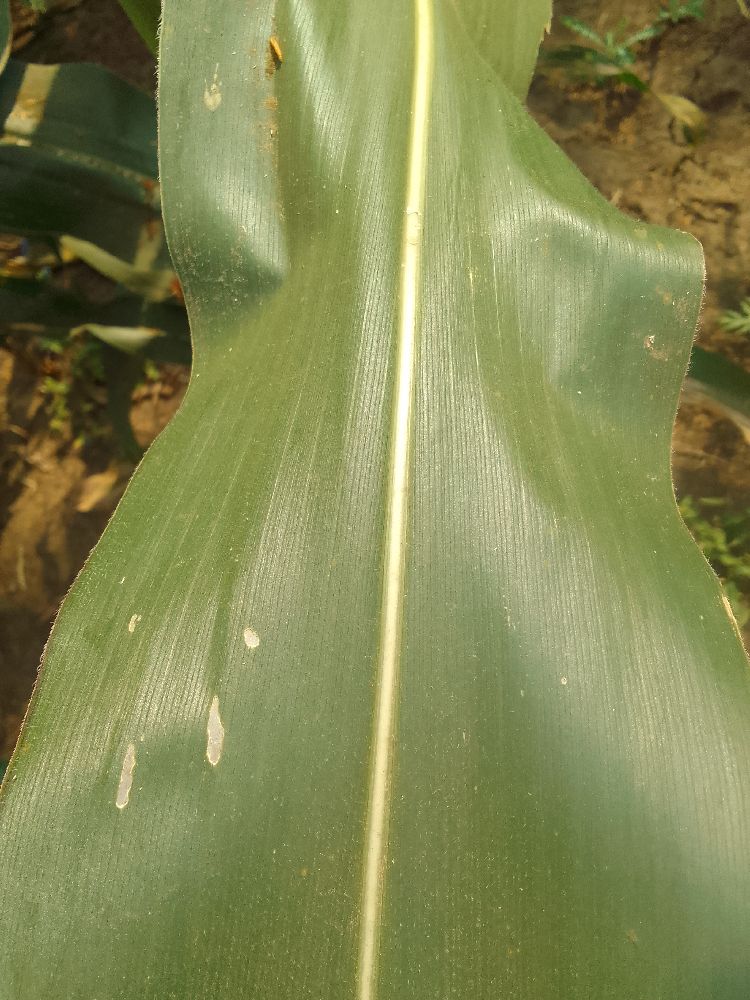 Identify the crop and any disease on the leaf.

maize, healthy
